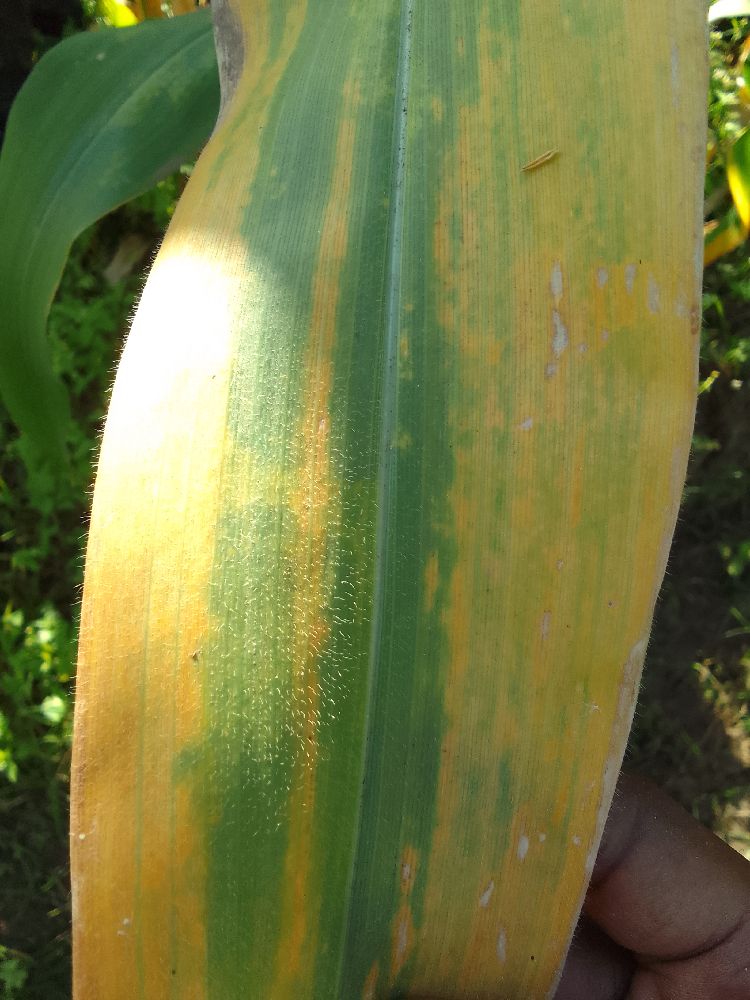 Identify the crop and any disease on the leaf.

maize, maize lethal necrosis
